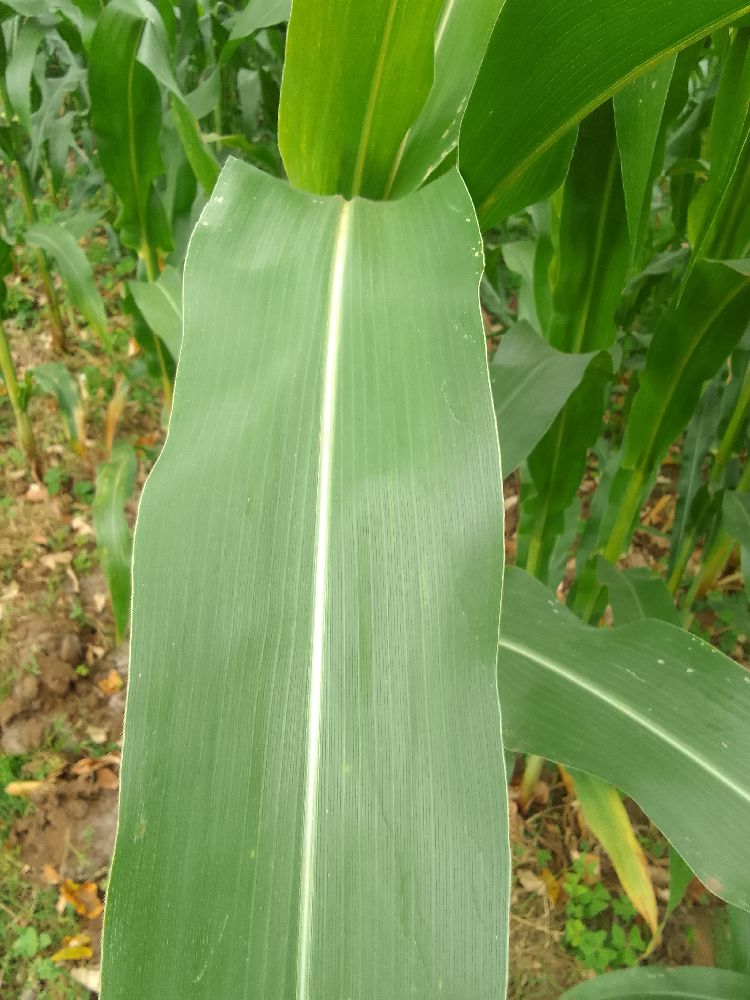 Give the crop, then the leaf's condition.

maize, healthy
